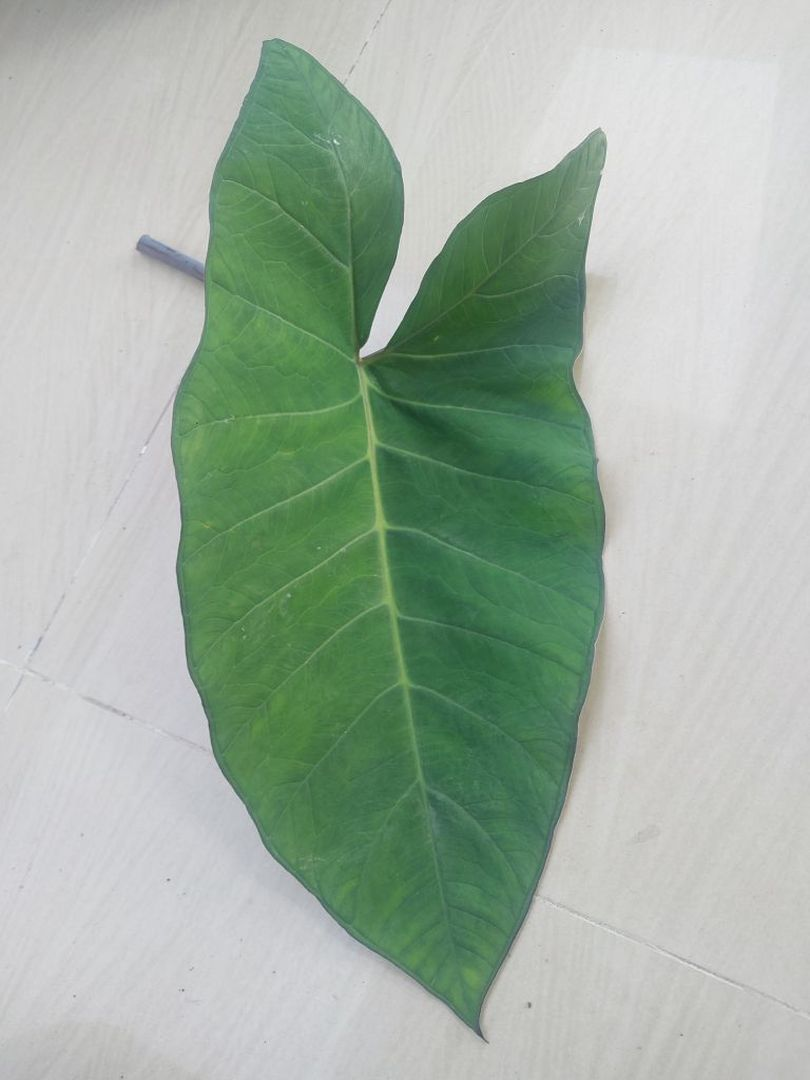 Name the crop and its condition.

taro, healthy
